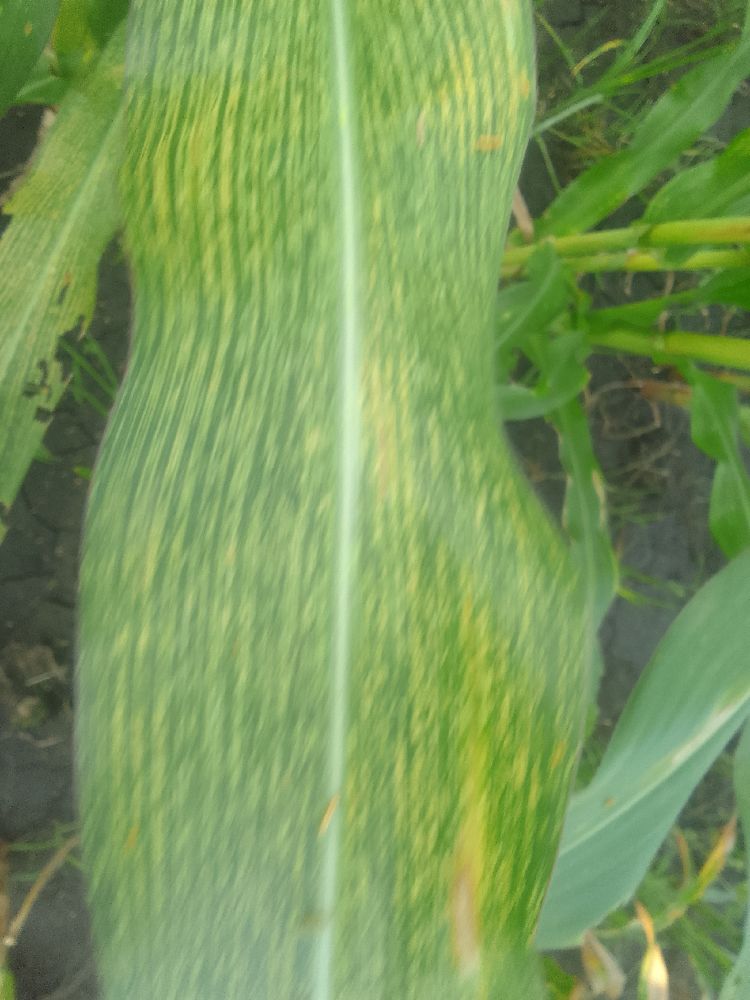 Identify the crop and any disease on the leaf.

maize, maize streak virus
